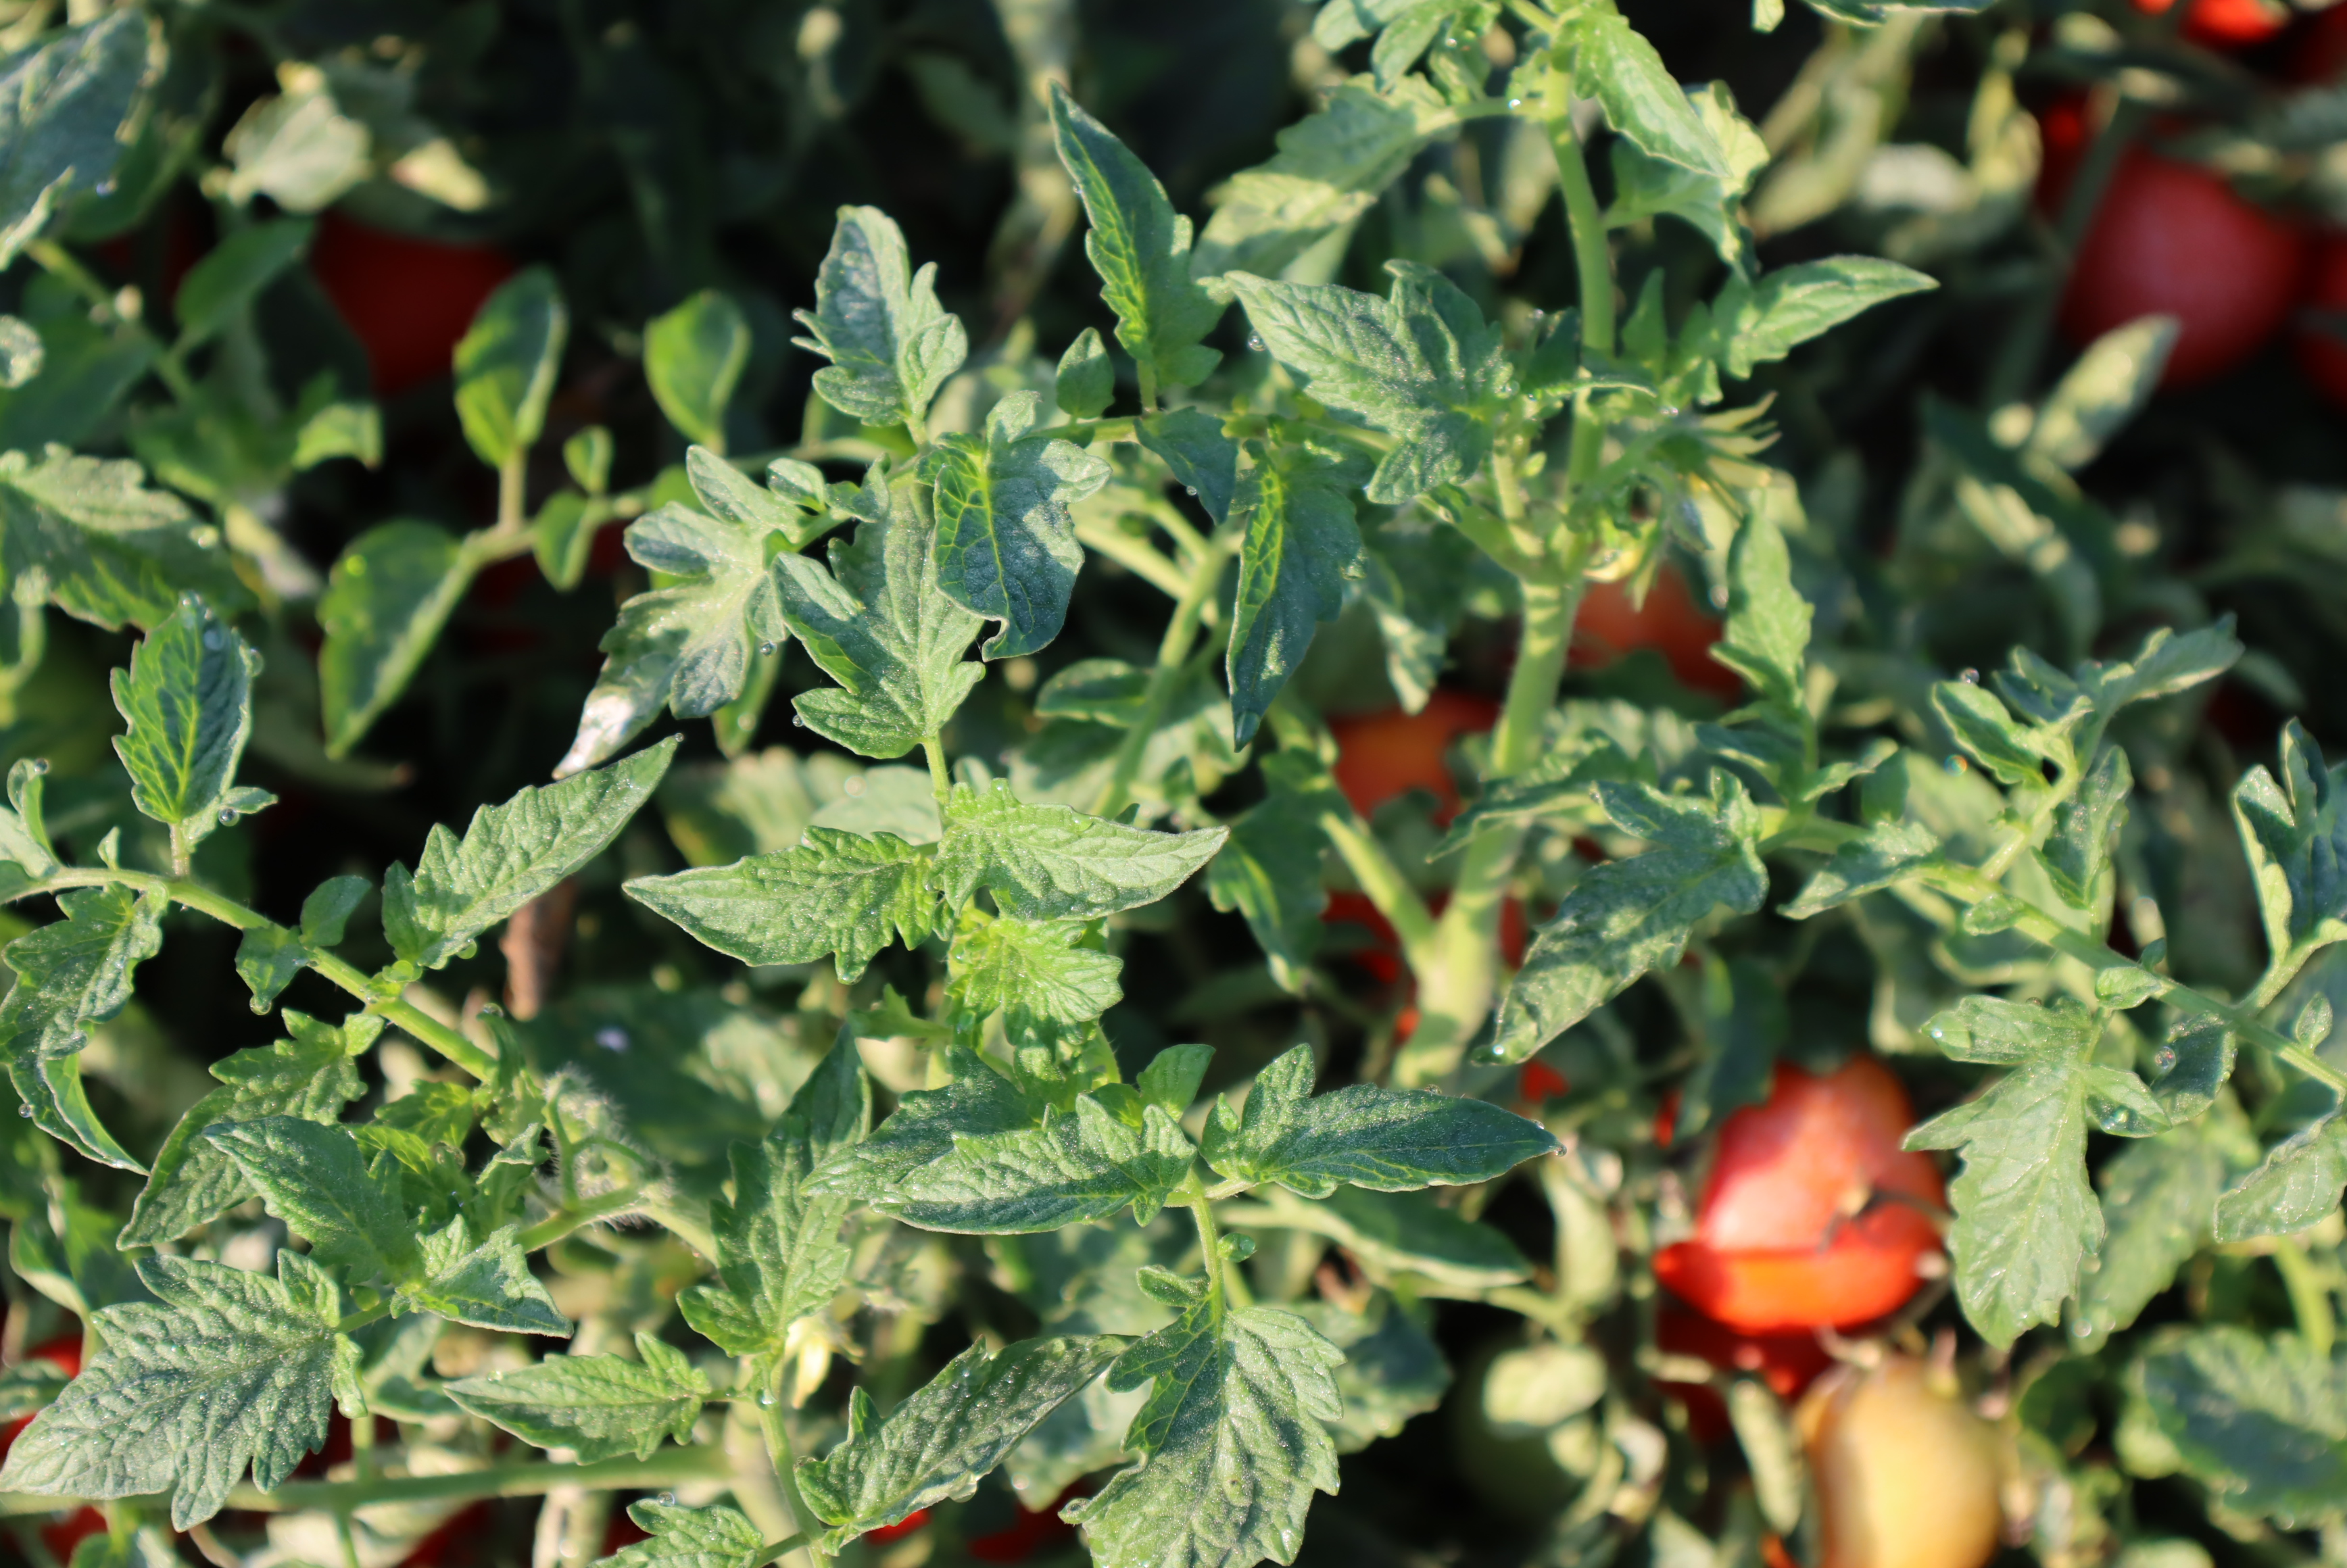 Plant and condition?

tomato, healthy
